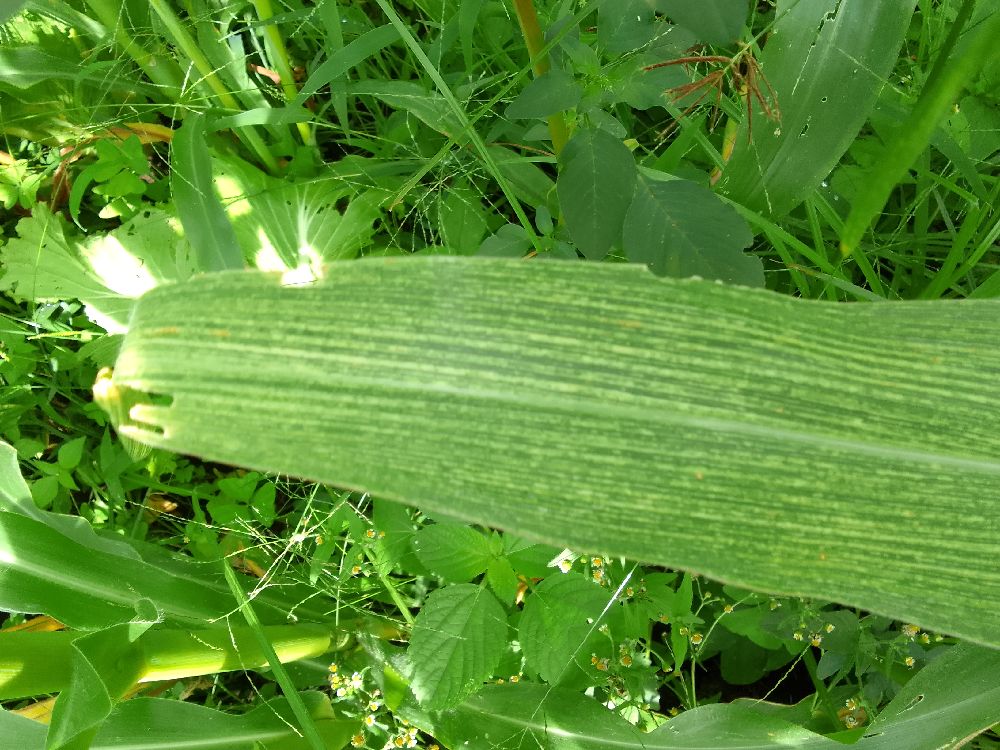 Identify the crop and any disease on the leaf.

maize, maize streak virus
